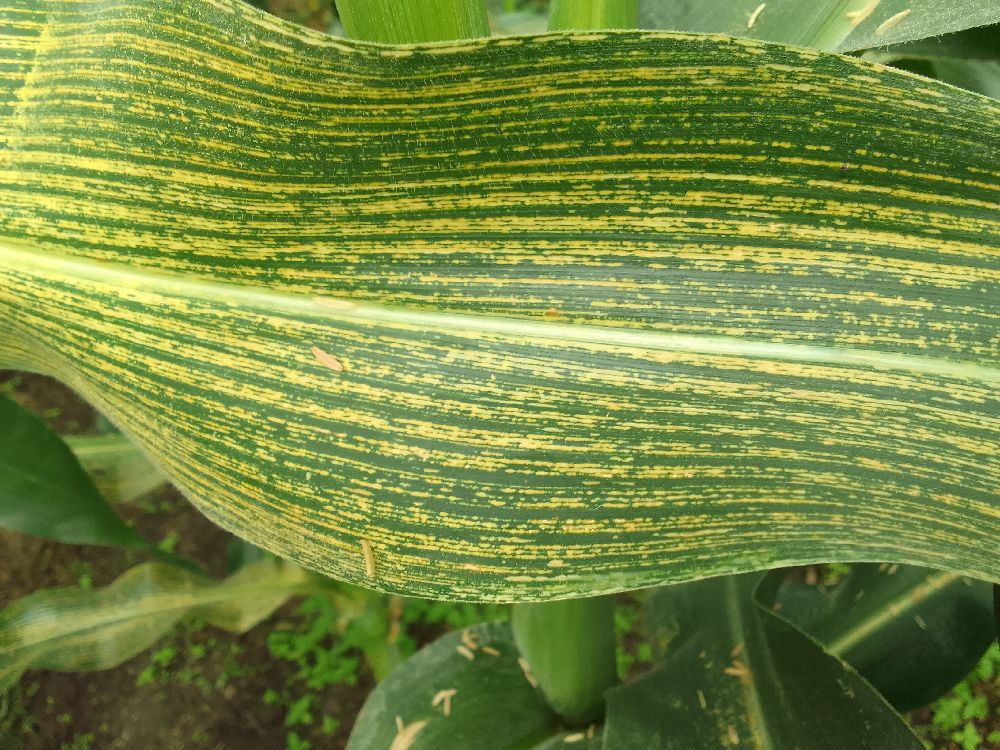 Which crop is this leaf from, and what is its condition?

maize, maize streak virus
